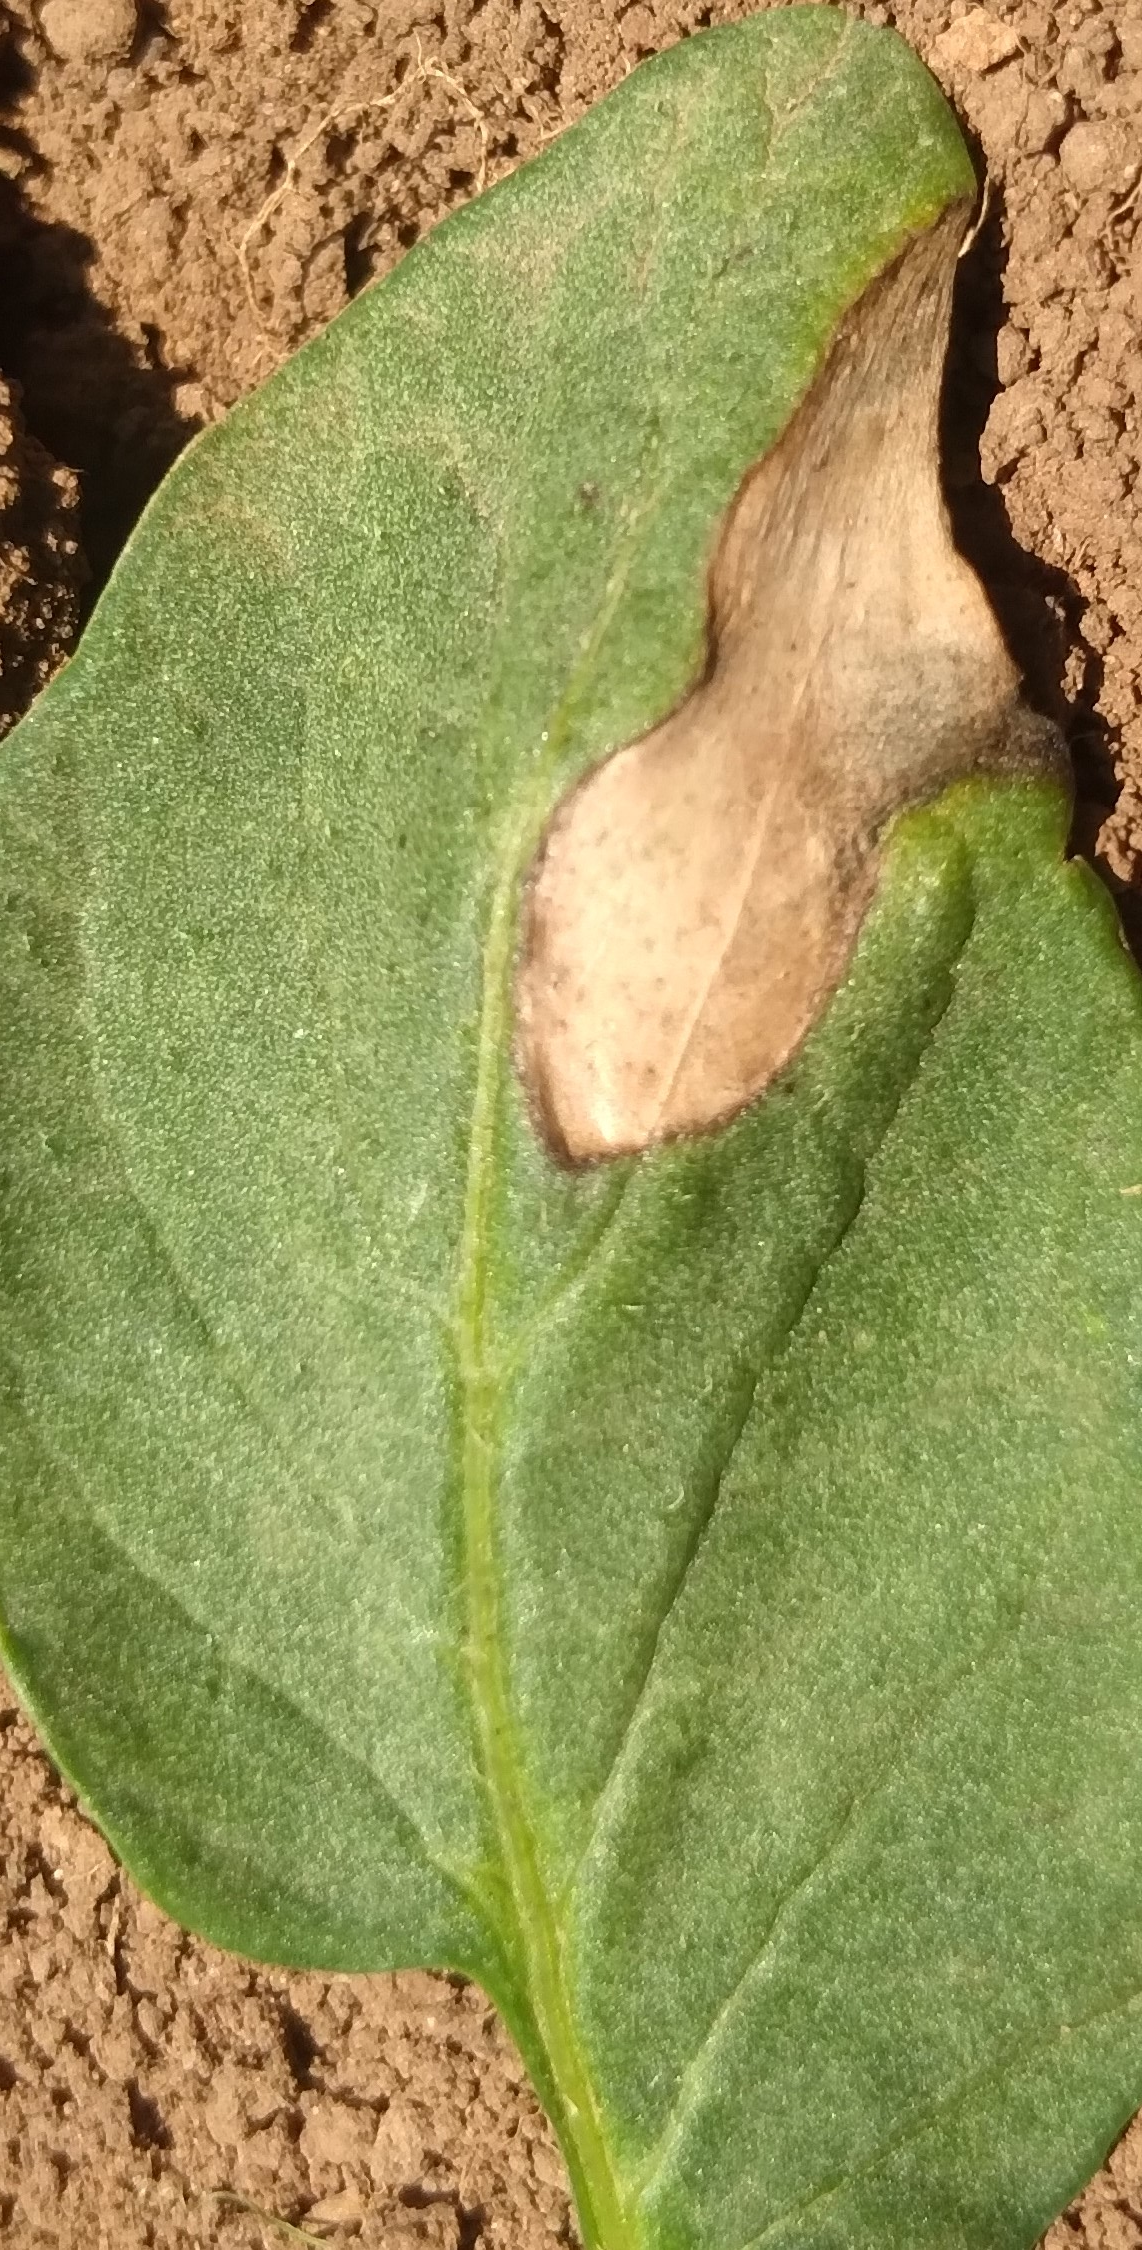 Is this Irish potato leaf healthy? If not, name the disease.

early blight
